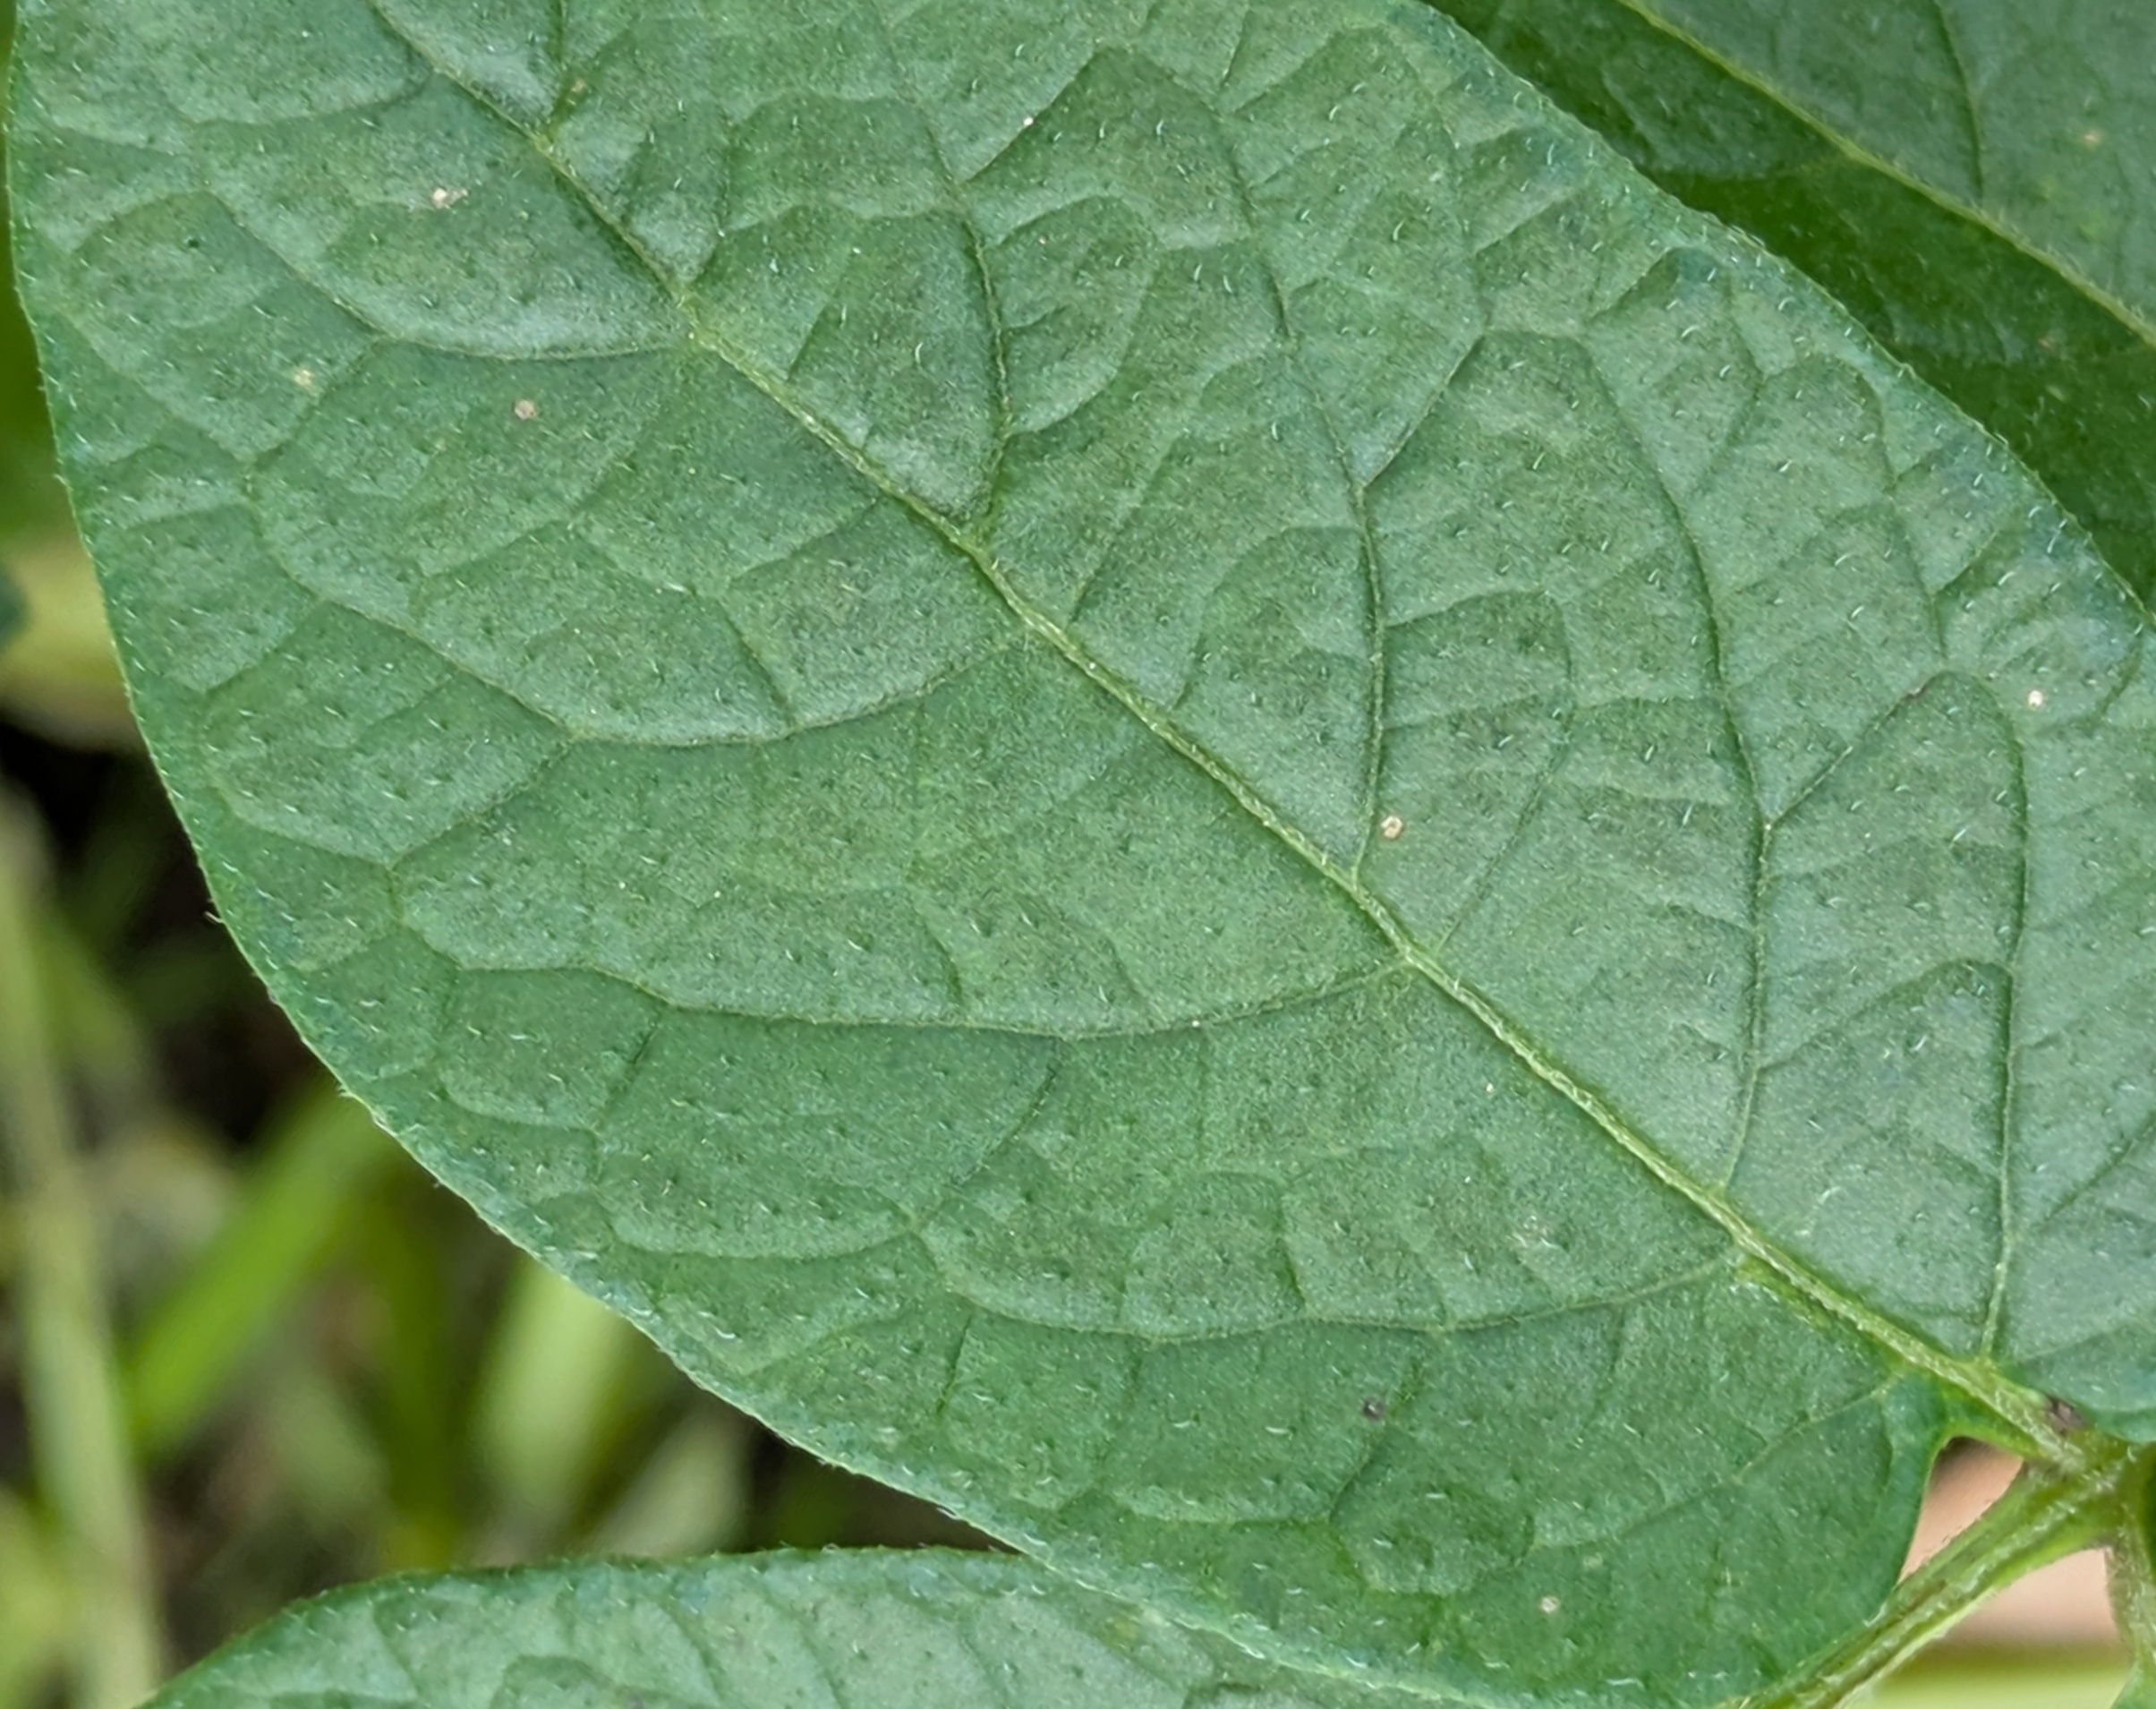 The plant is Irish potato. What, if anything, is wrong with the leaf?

healthy
